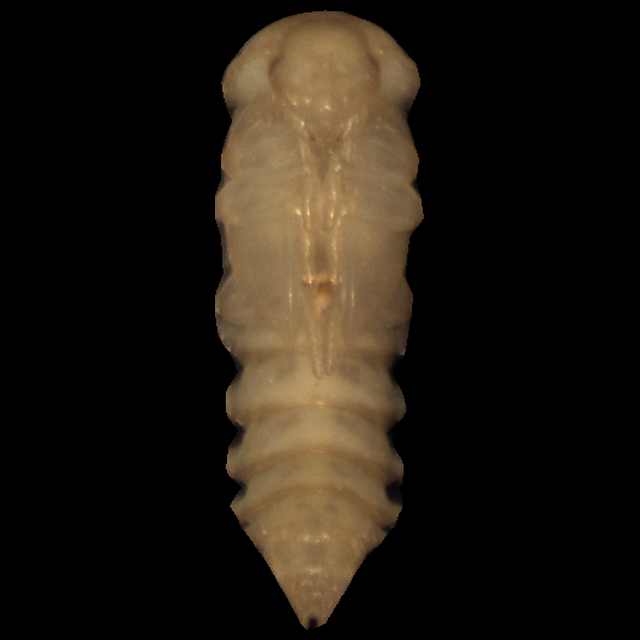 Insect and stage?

mealworm pupa
